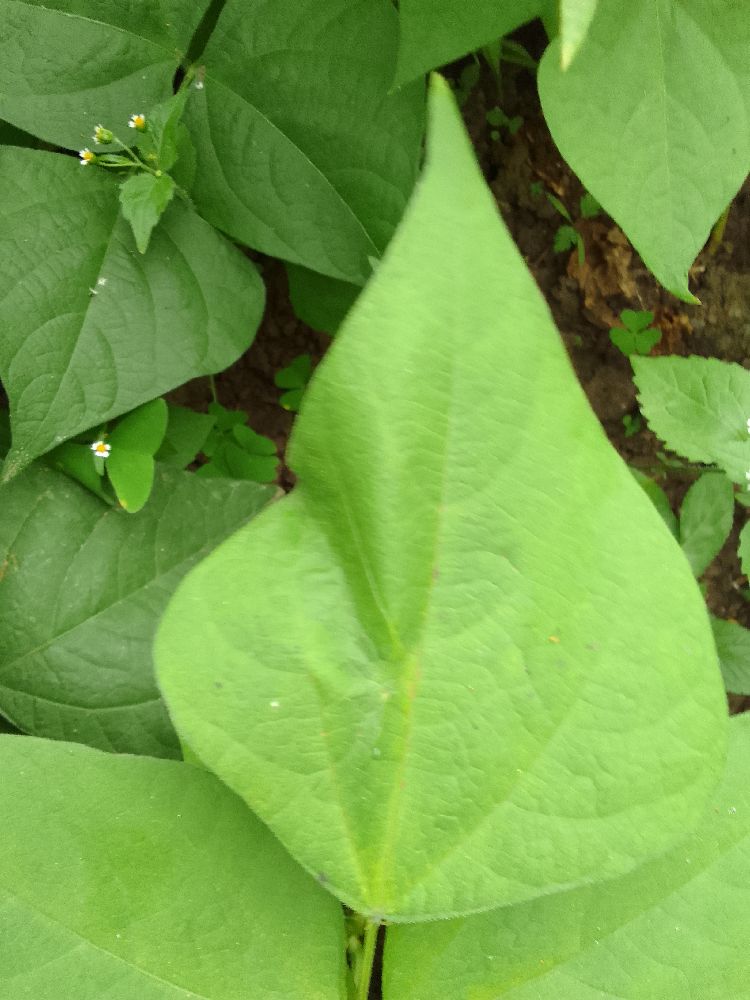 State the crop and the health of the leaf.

common bean, healthy
